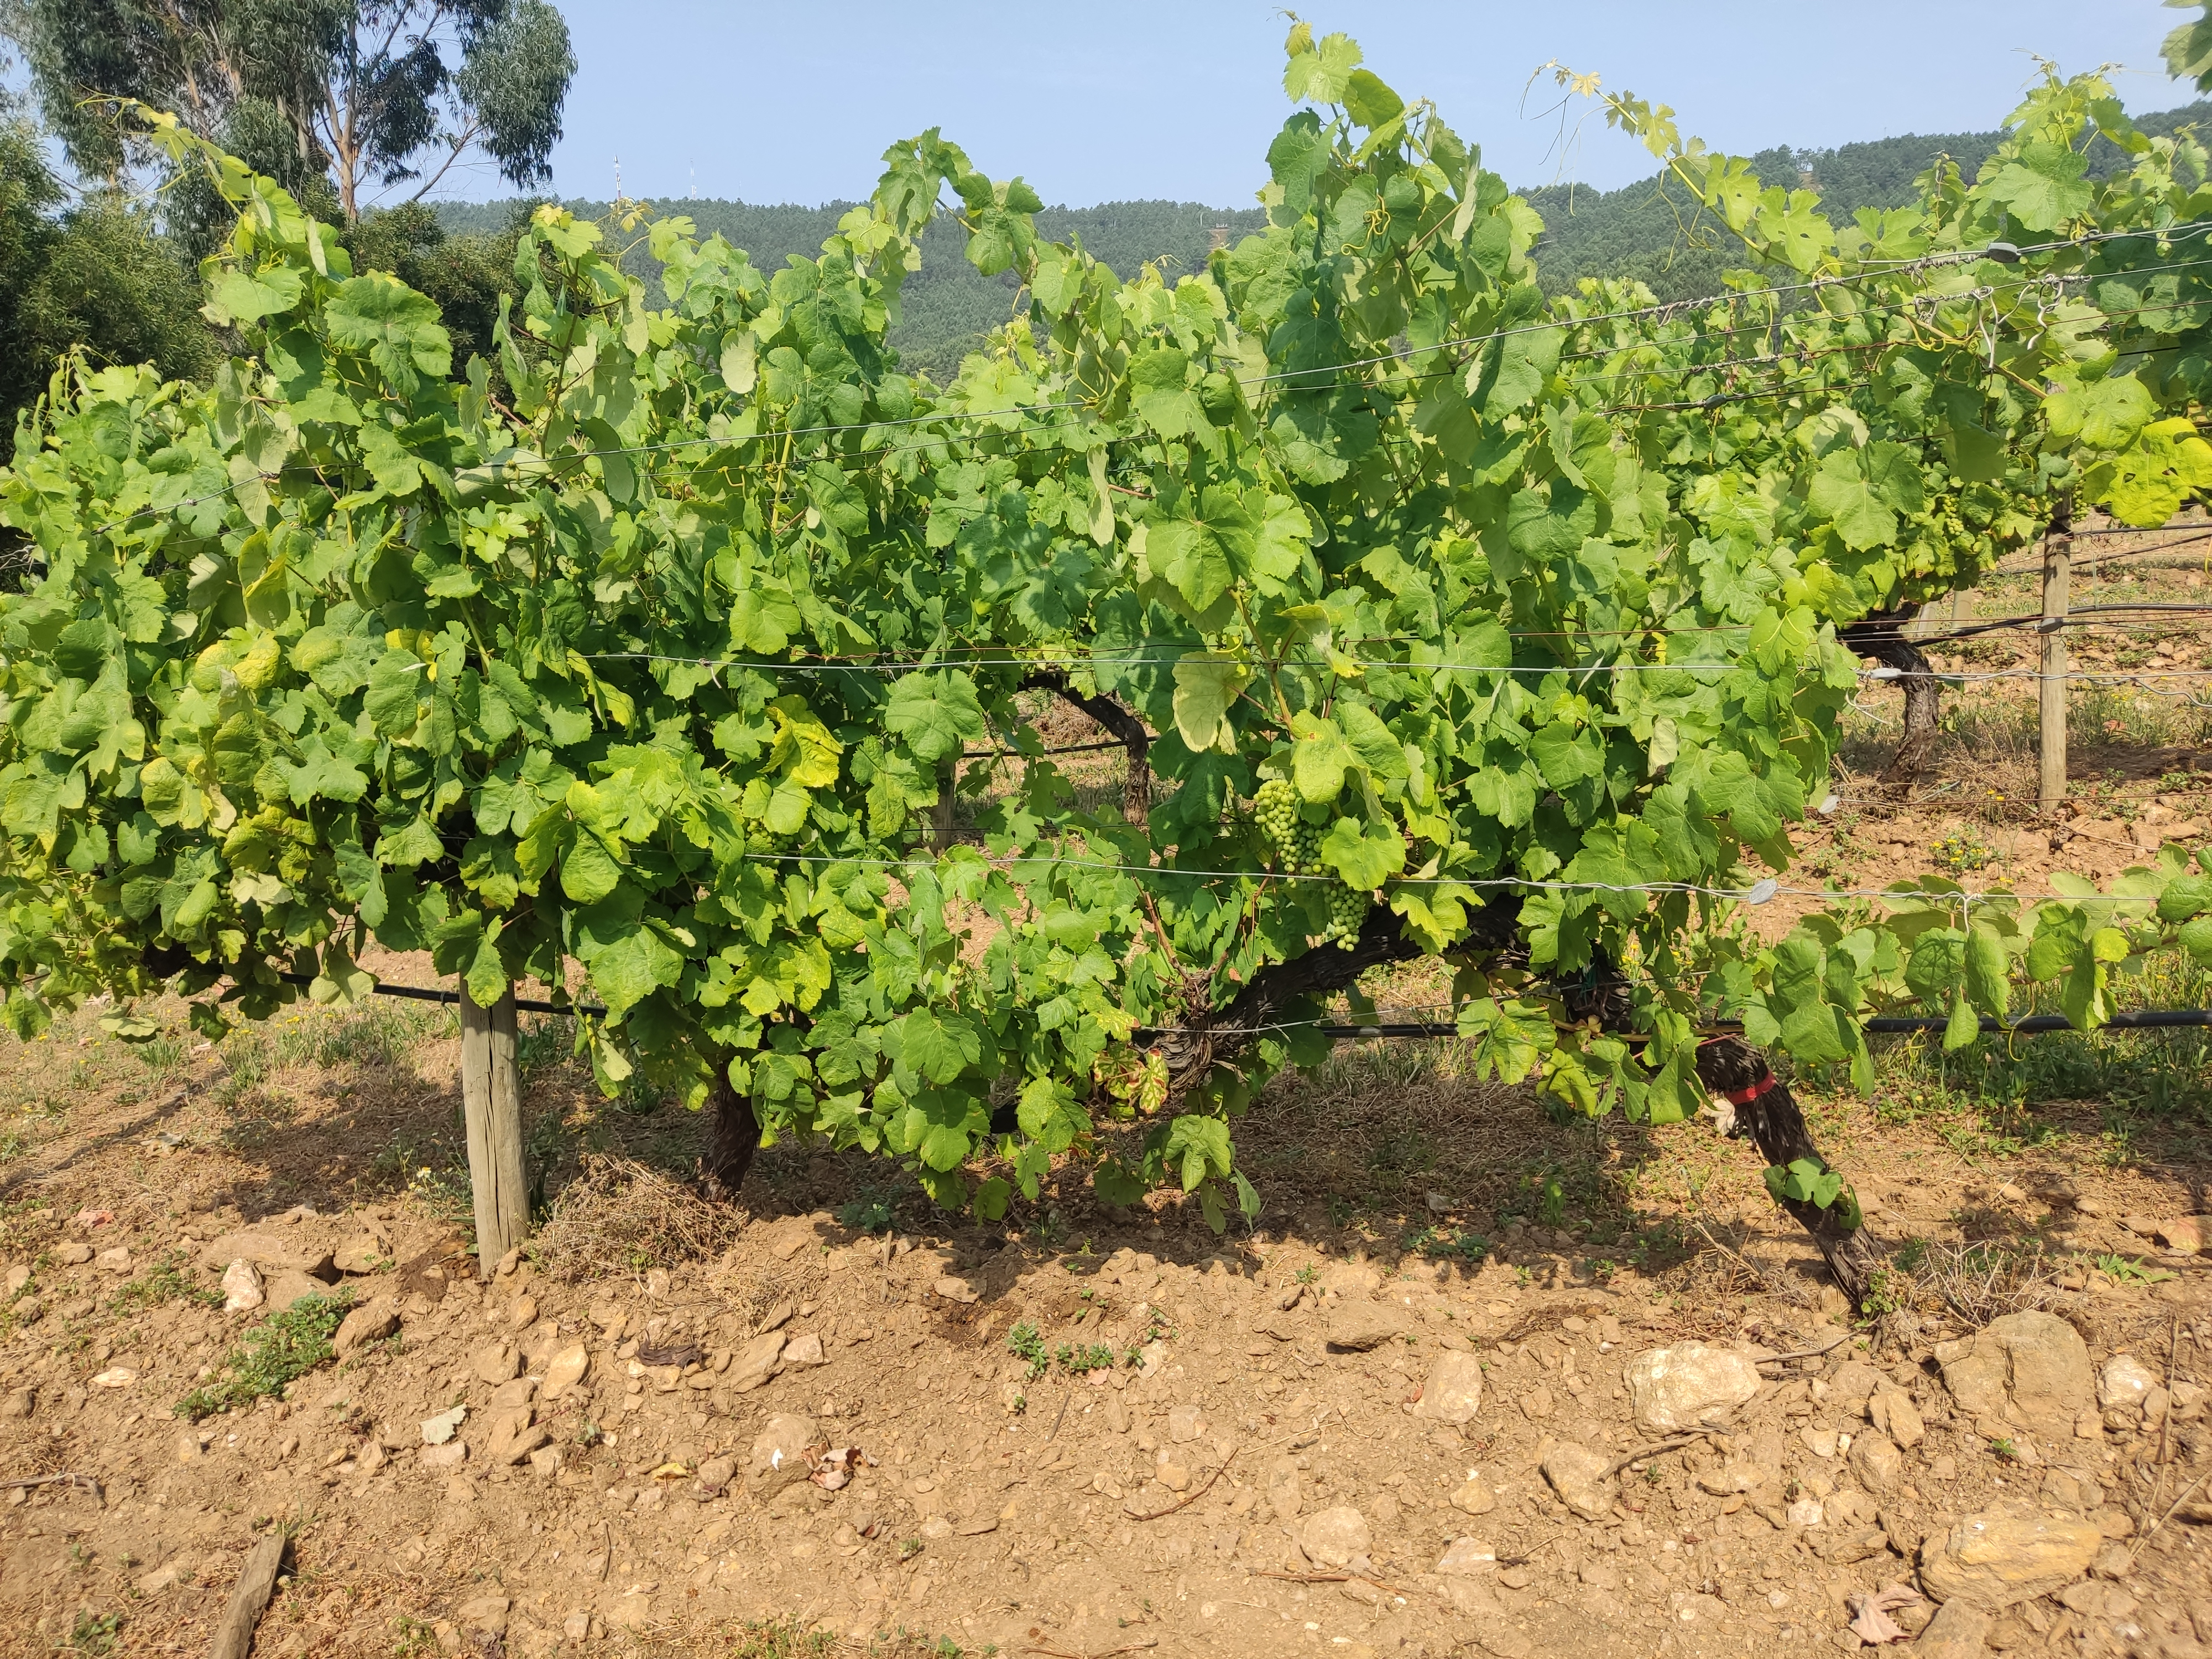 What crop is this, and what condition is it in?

grapevine, not affected by esca disease
